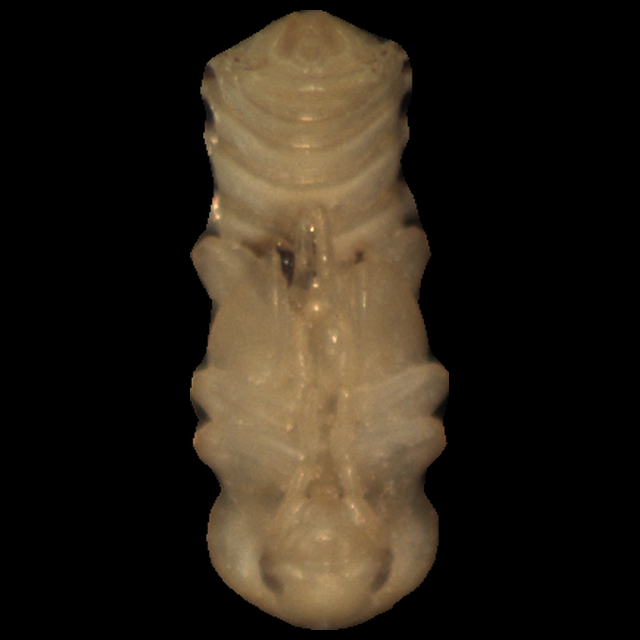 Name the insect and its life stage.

mealworm pupa
